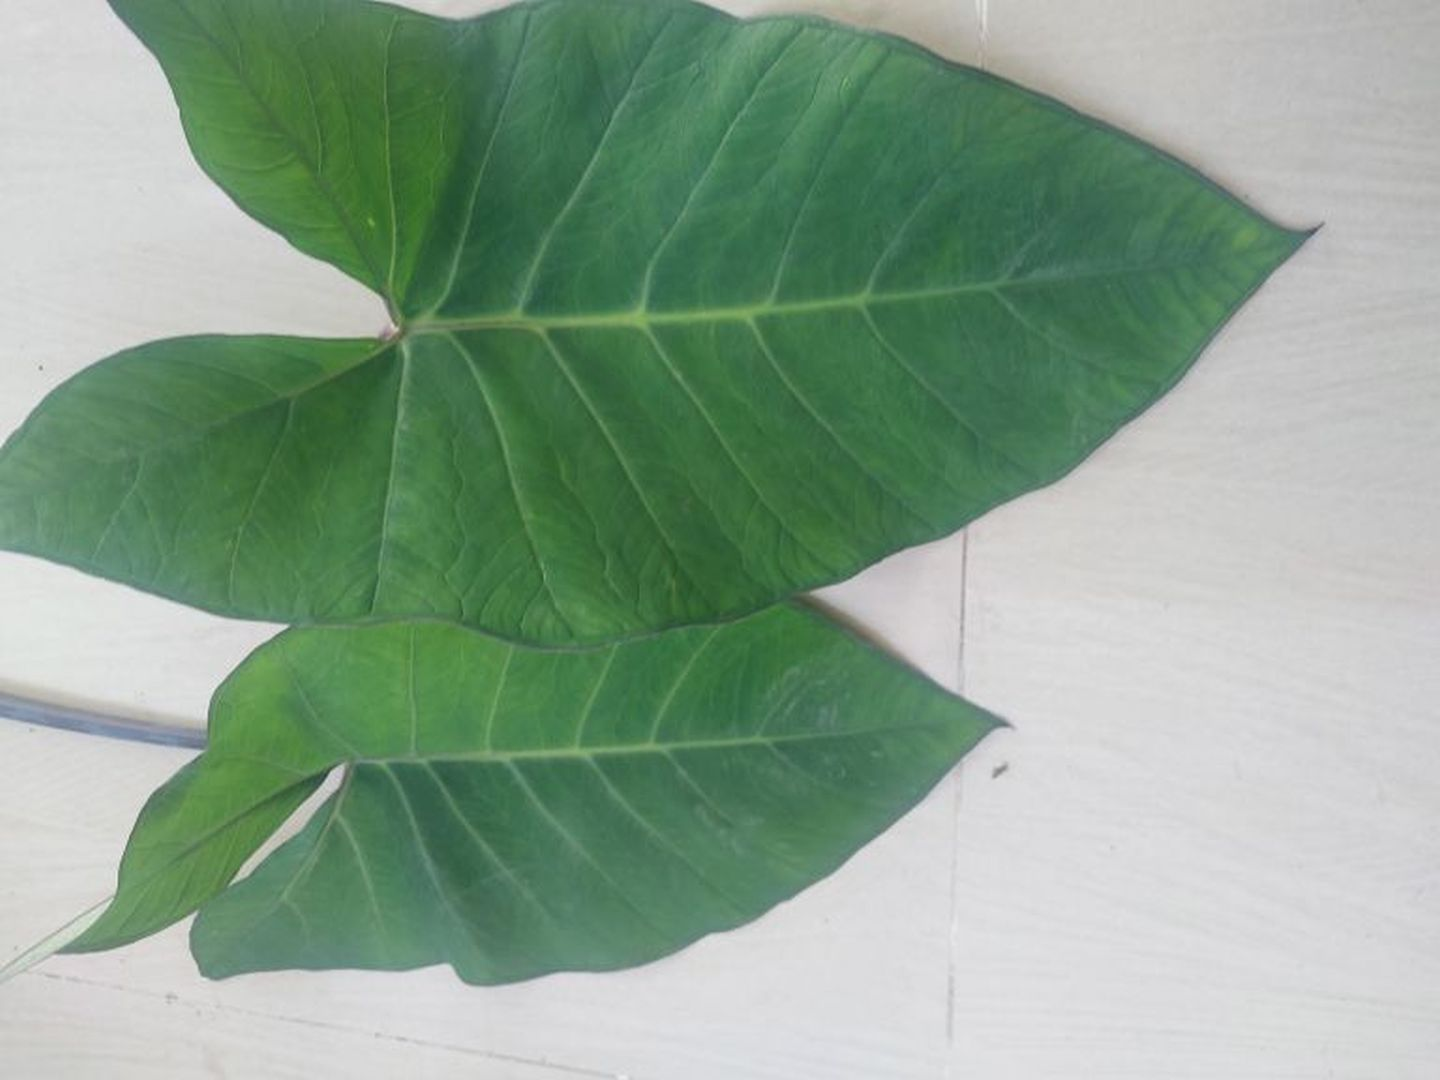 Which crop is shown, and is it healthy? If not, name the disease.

taro, healthy
